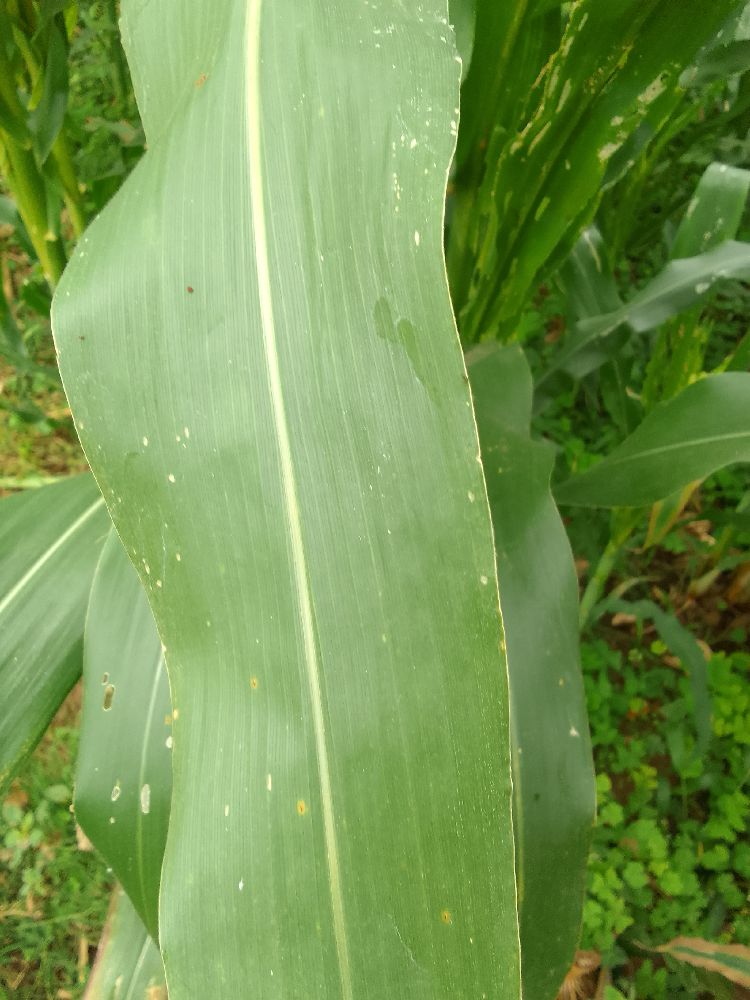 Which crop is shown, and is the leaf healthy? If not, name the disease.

maize, healthy
